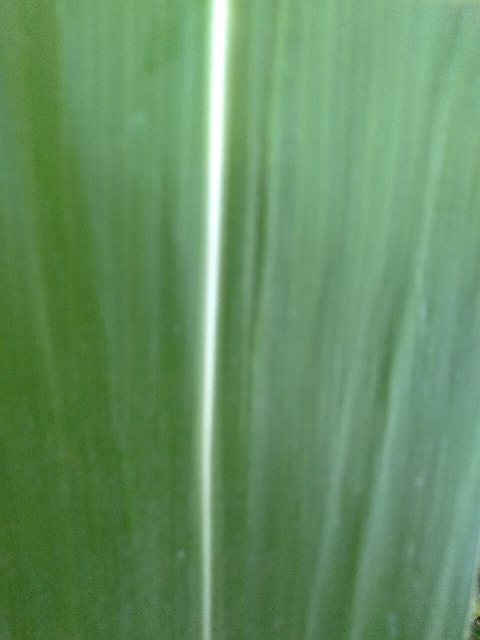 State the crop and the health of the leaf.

maize, healthy
